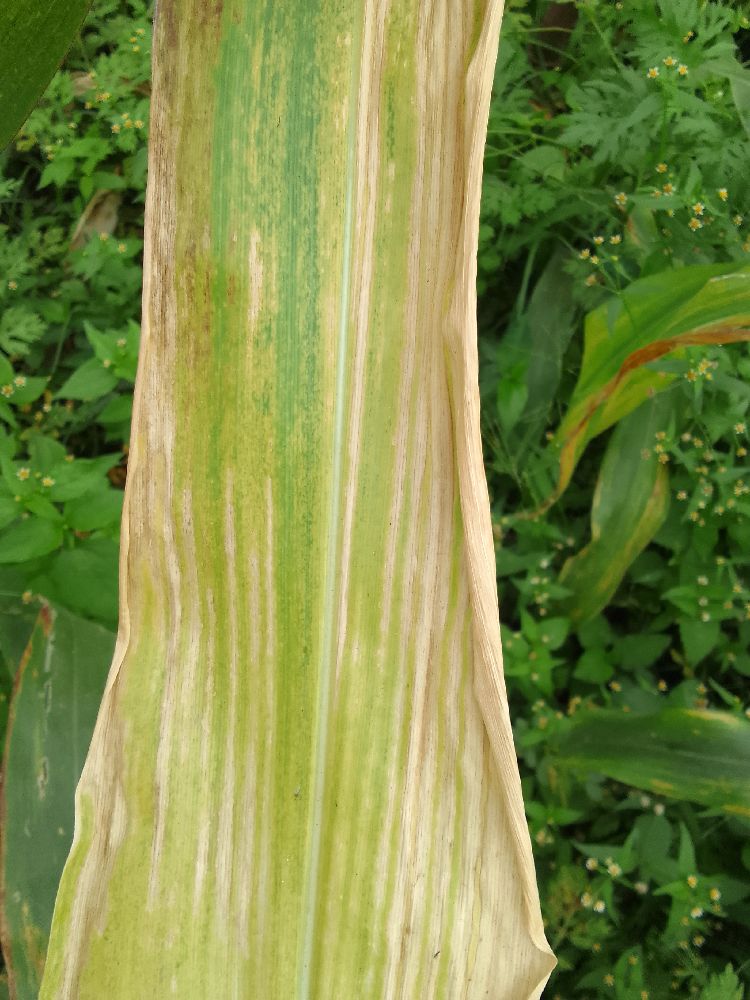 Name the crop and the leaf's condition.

maize, maize lethal necrosis
